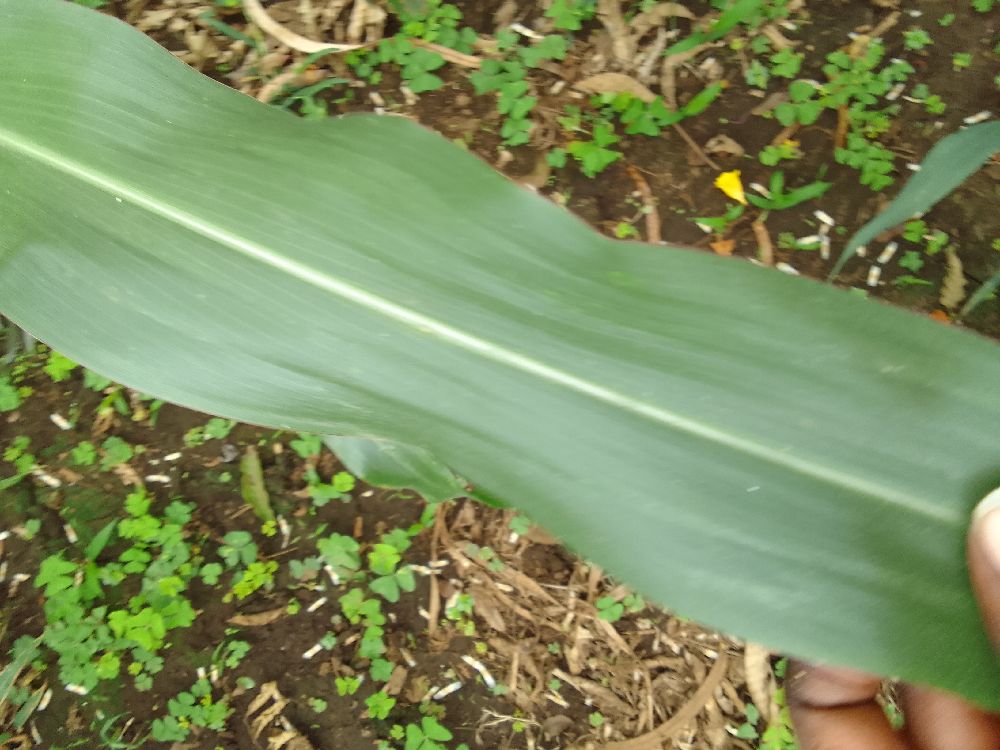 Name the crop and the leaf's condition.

maize, healthy
